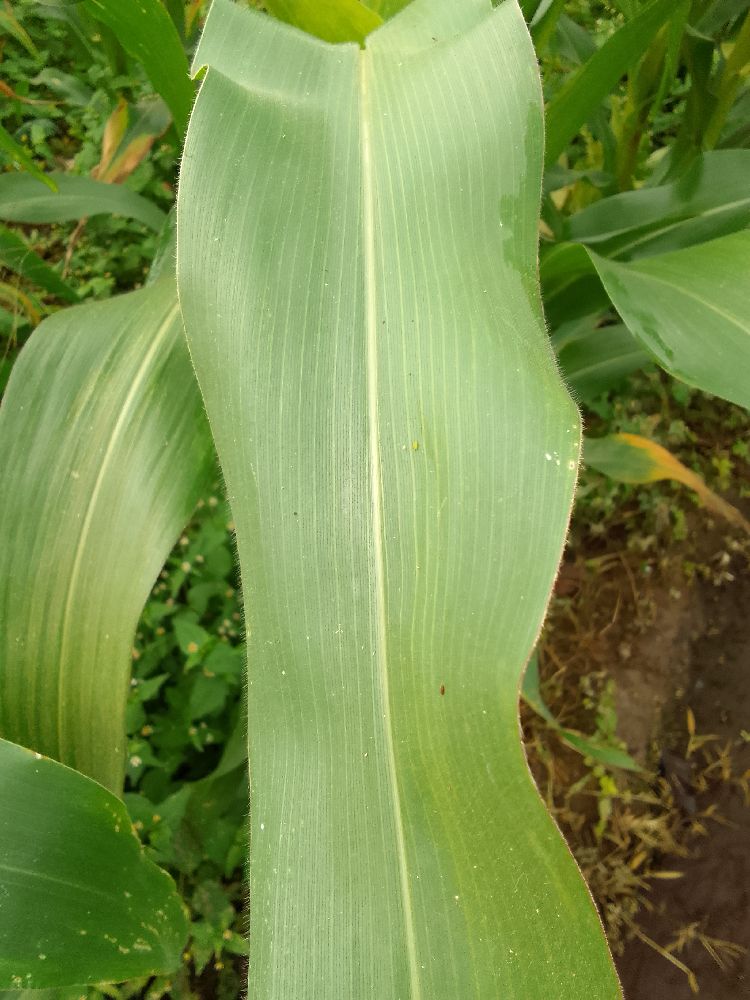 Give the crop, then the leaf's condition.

maize, healthy
